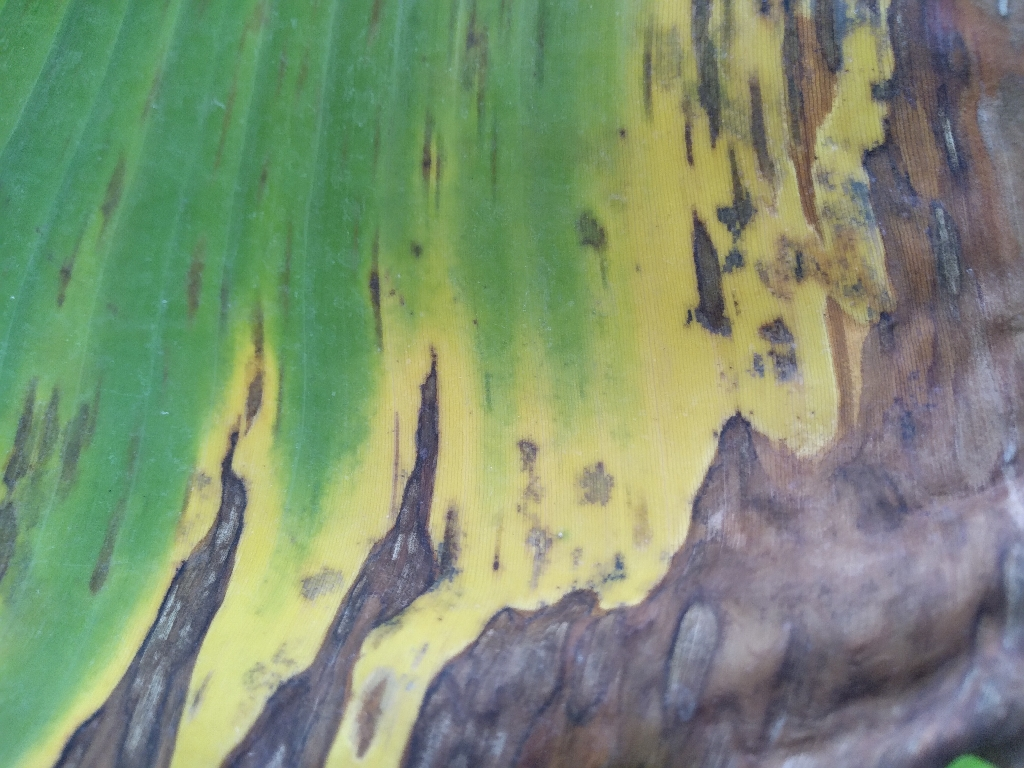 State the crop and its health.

banana, black sigatoka
